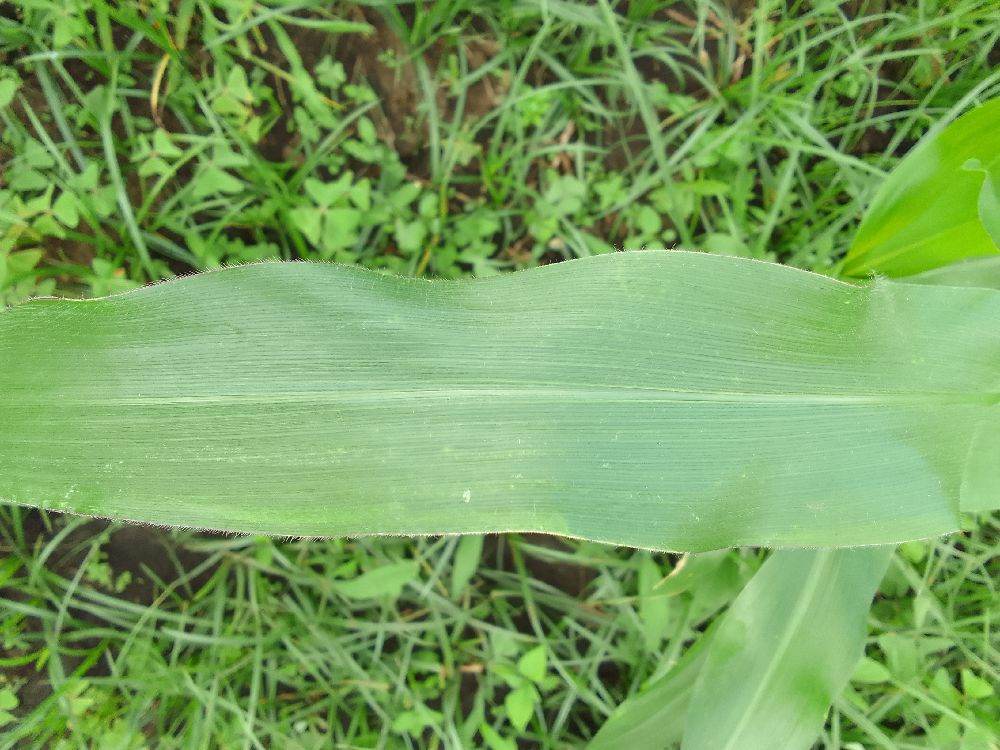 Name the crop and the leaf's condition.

maize, healthy
